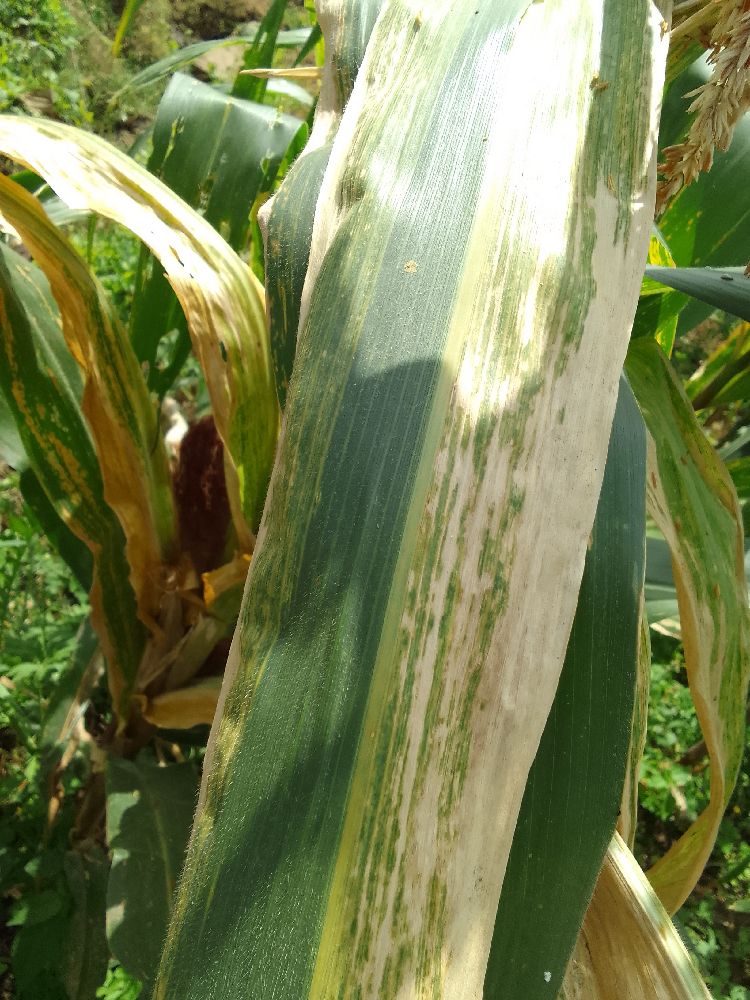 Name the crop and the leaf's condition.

maize, maize lethal necrosis
